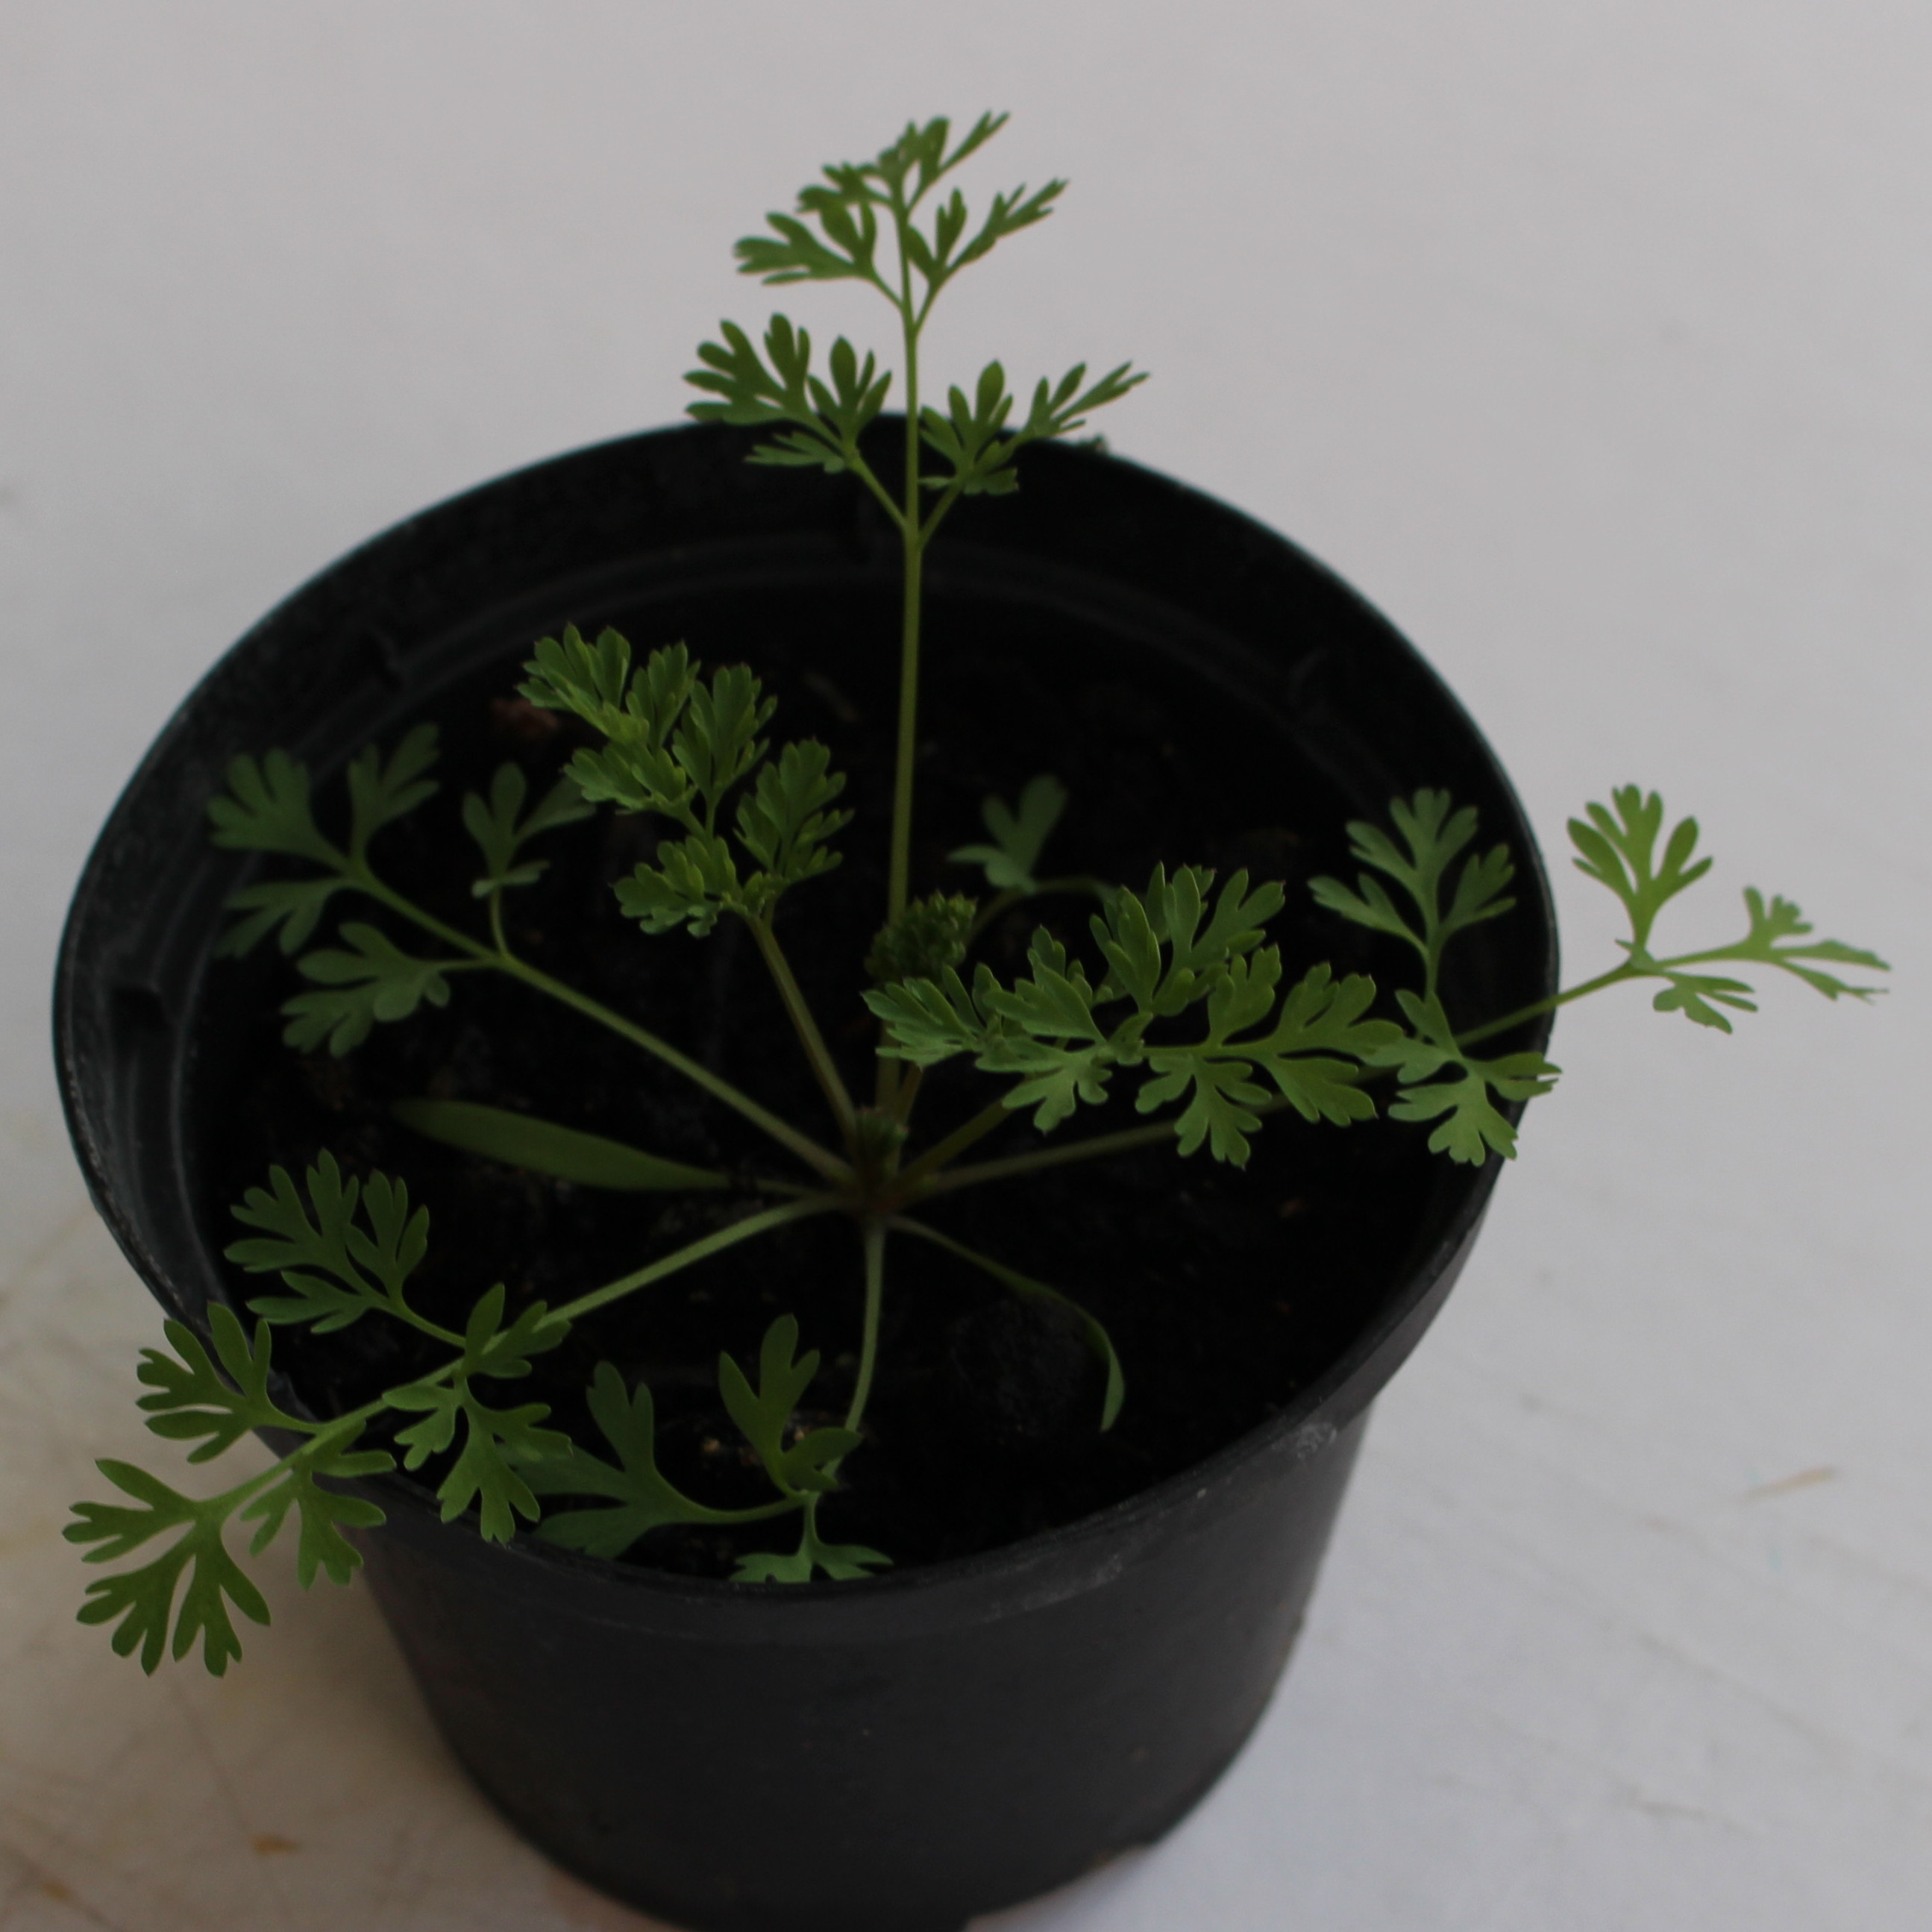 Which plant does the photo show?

Fumaria officinalis
